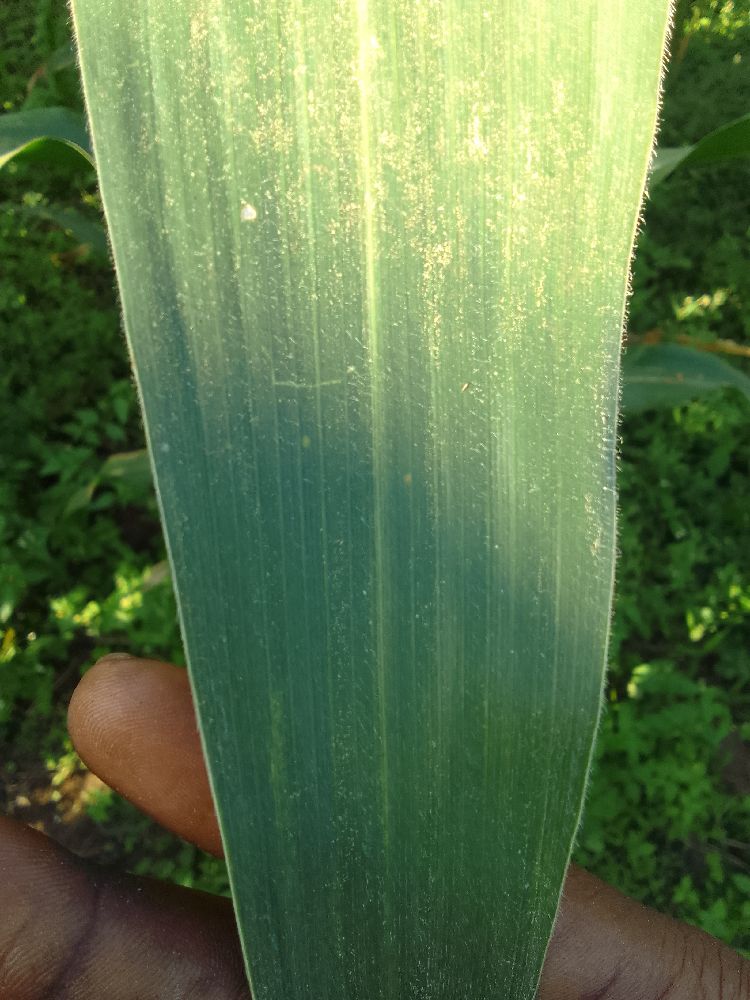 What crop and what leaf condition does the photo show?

maize, healthy
